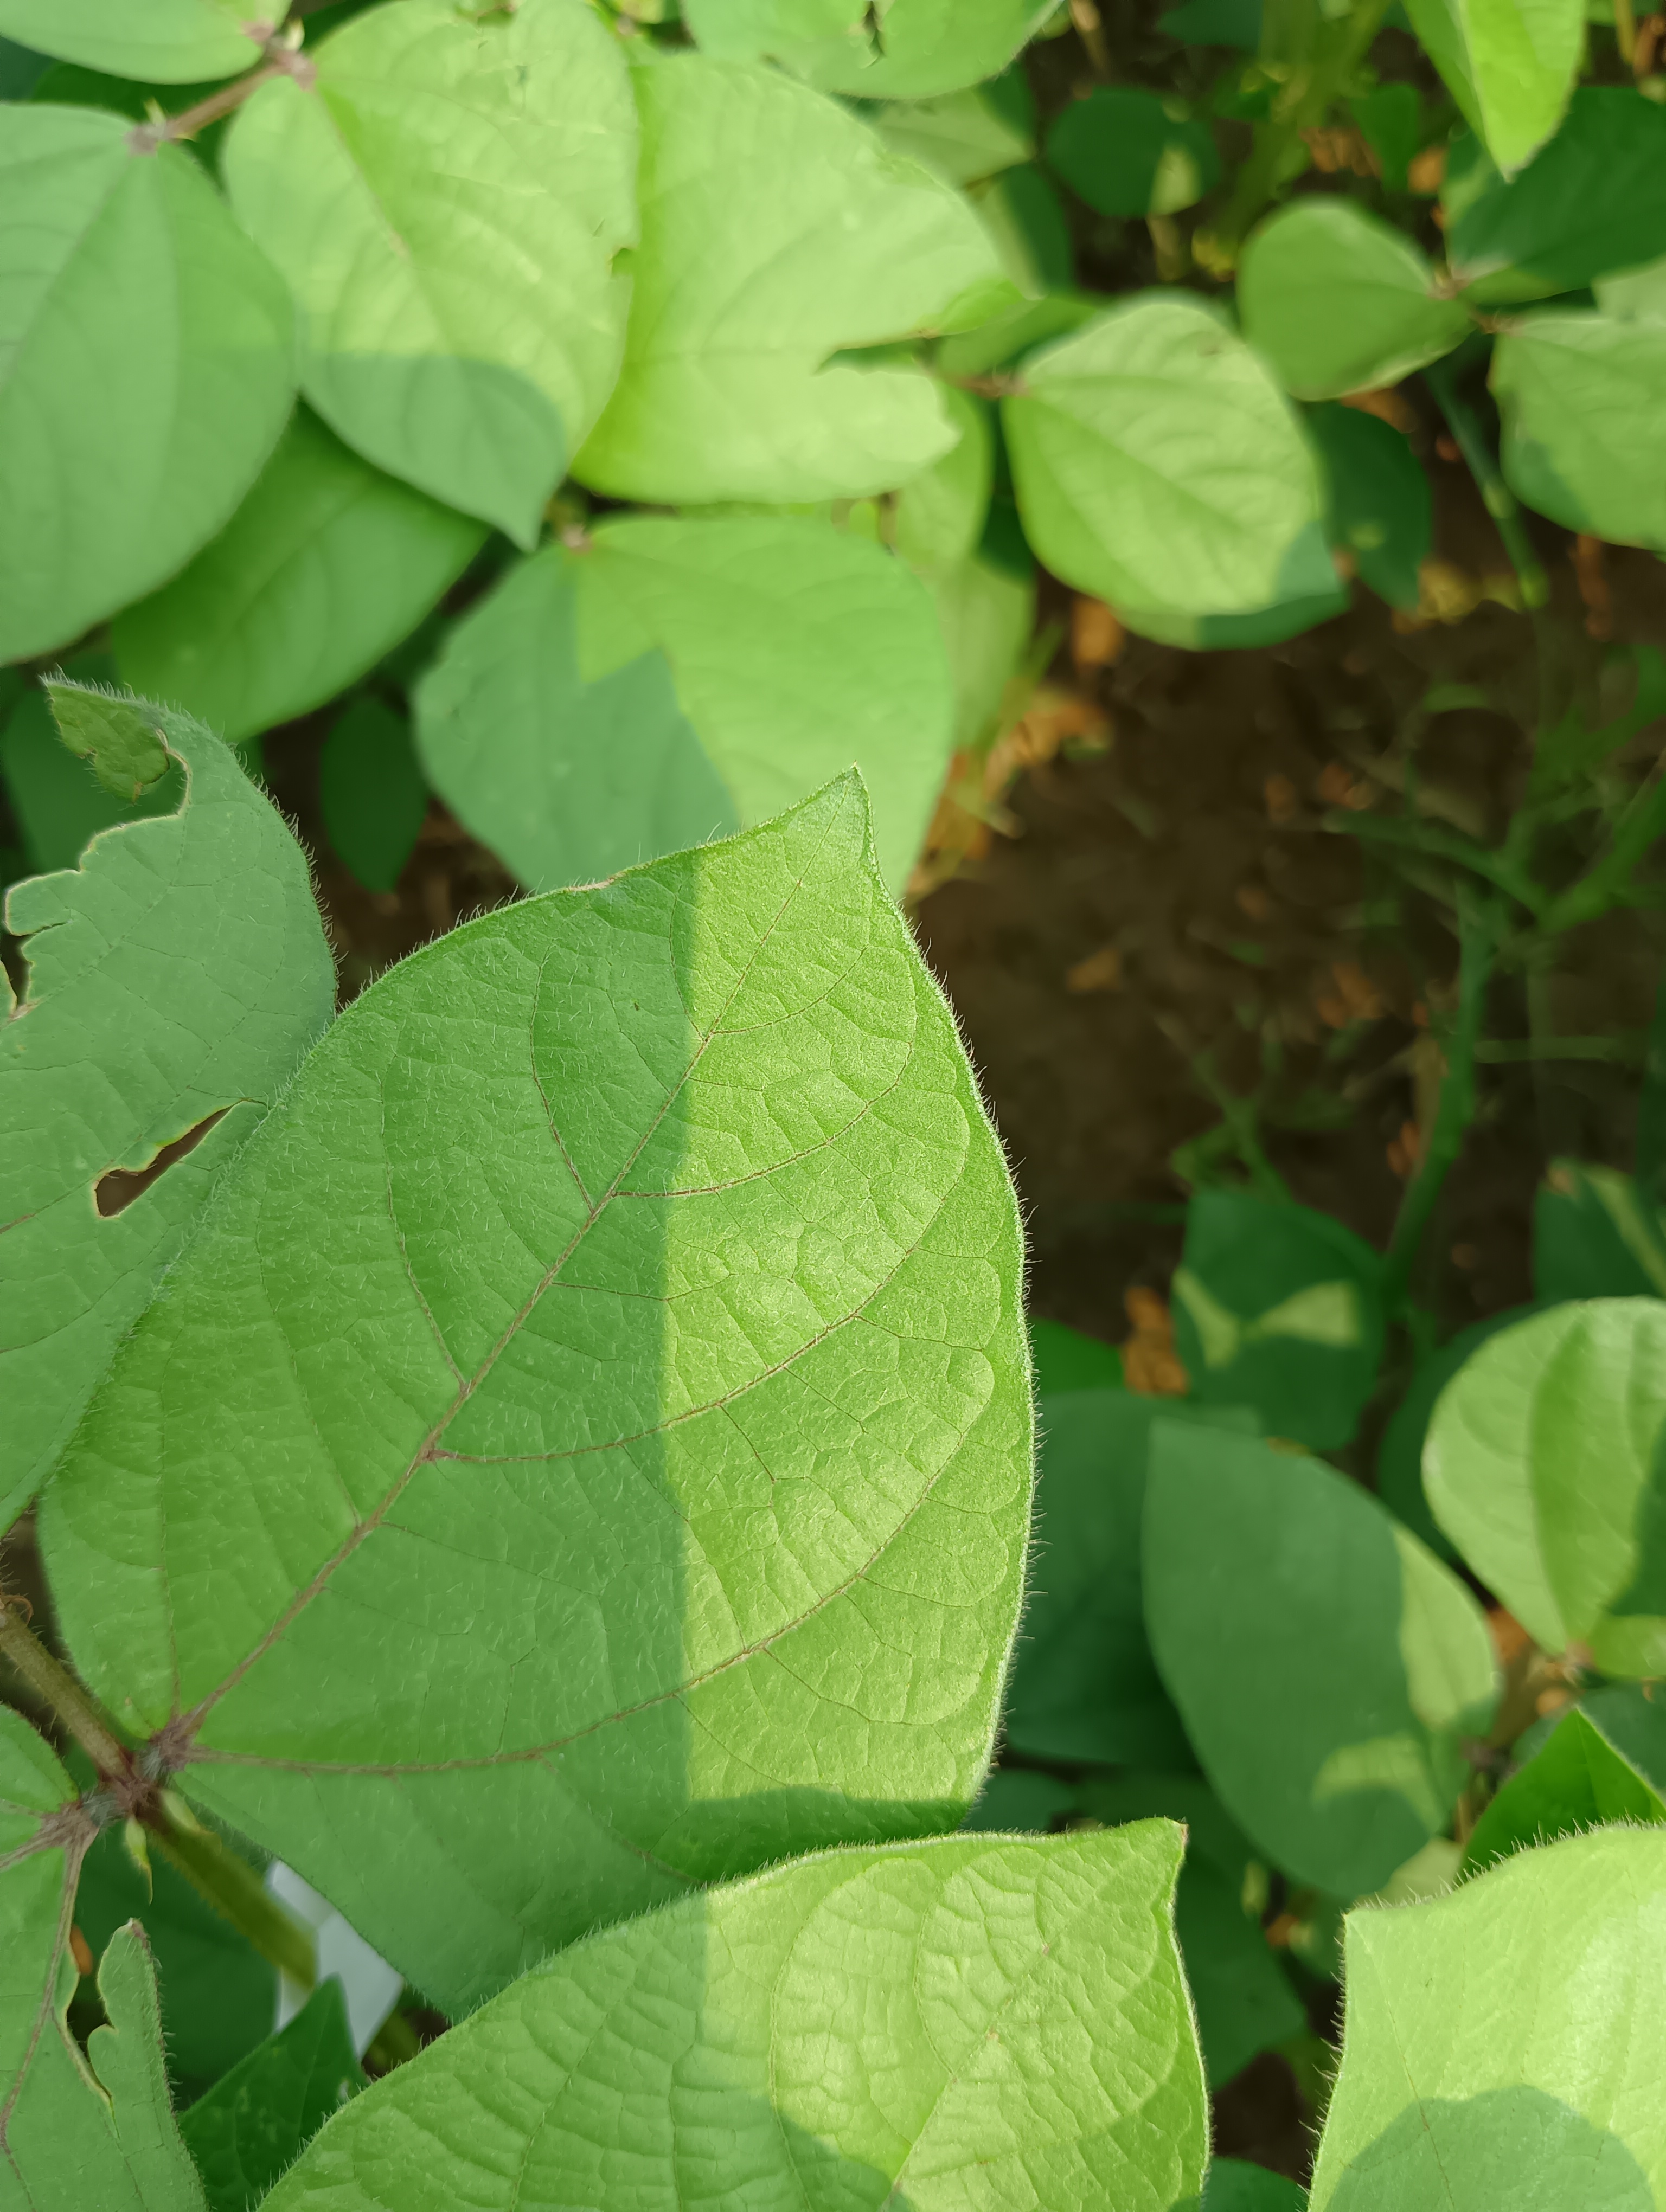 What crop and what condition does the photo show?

mungbean, healthy
